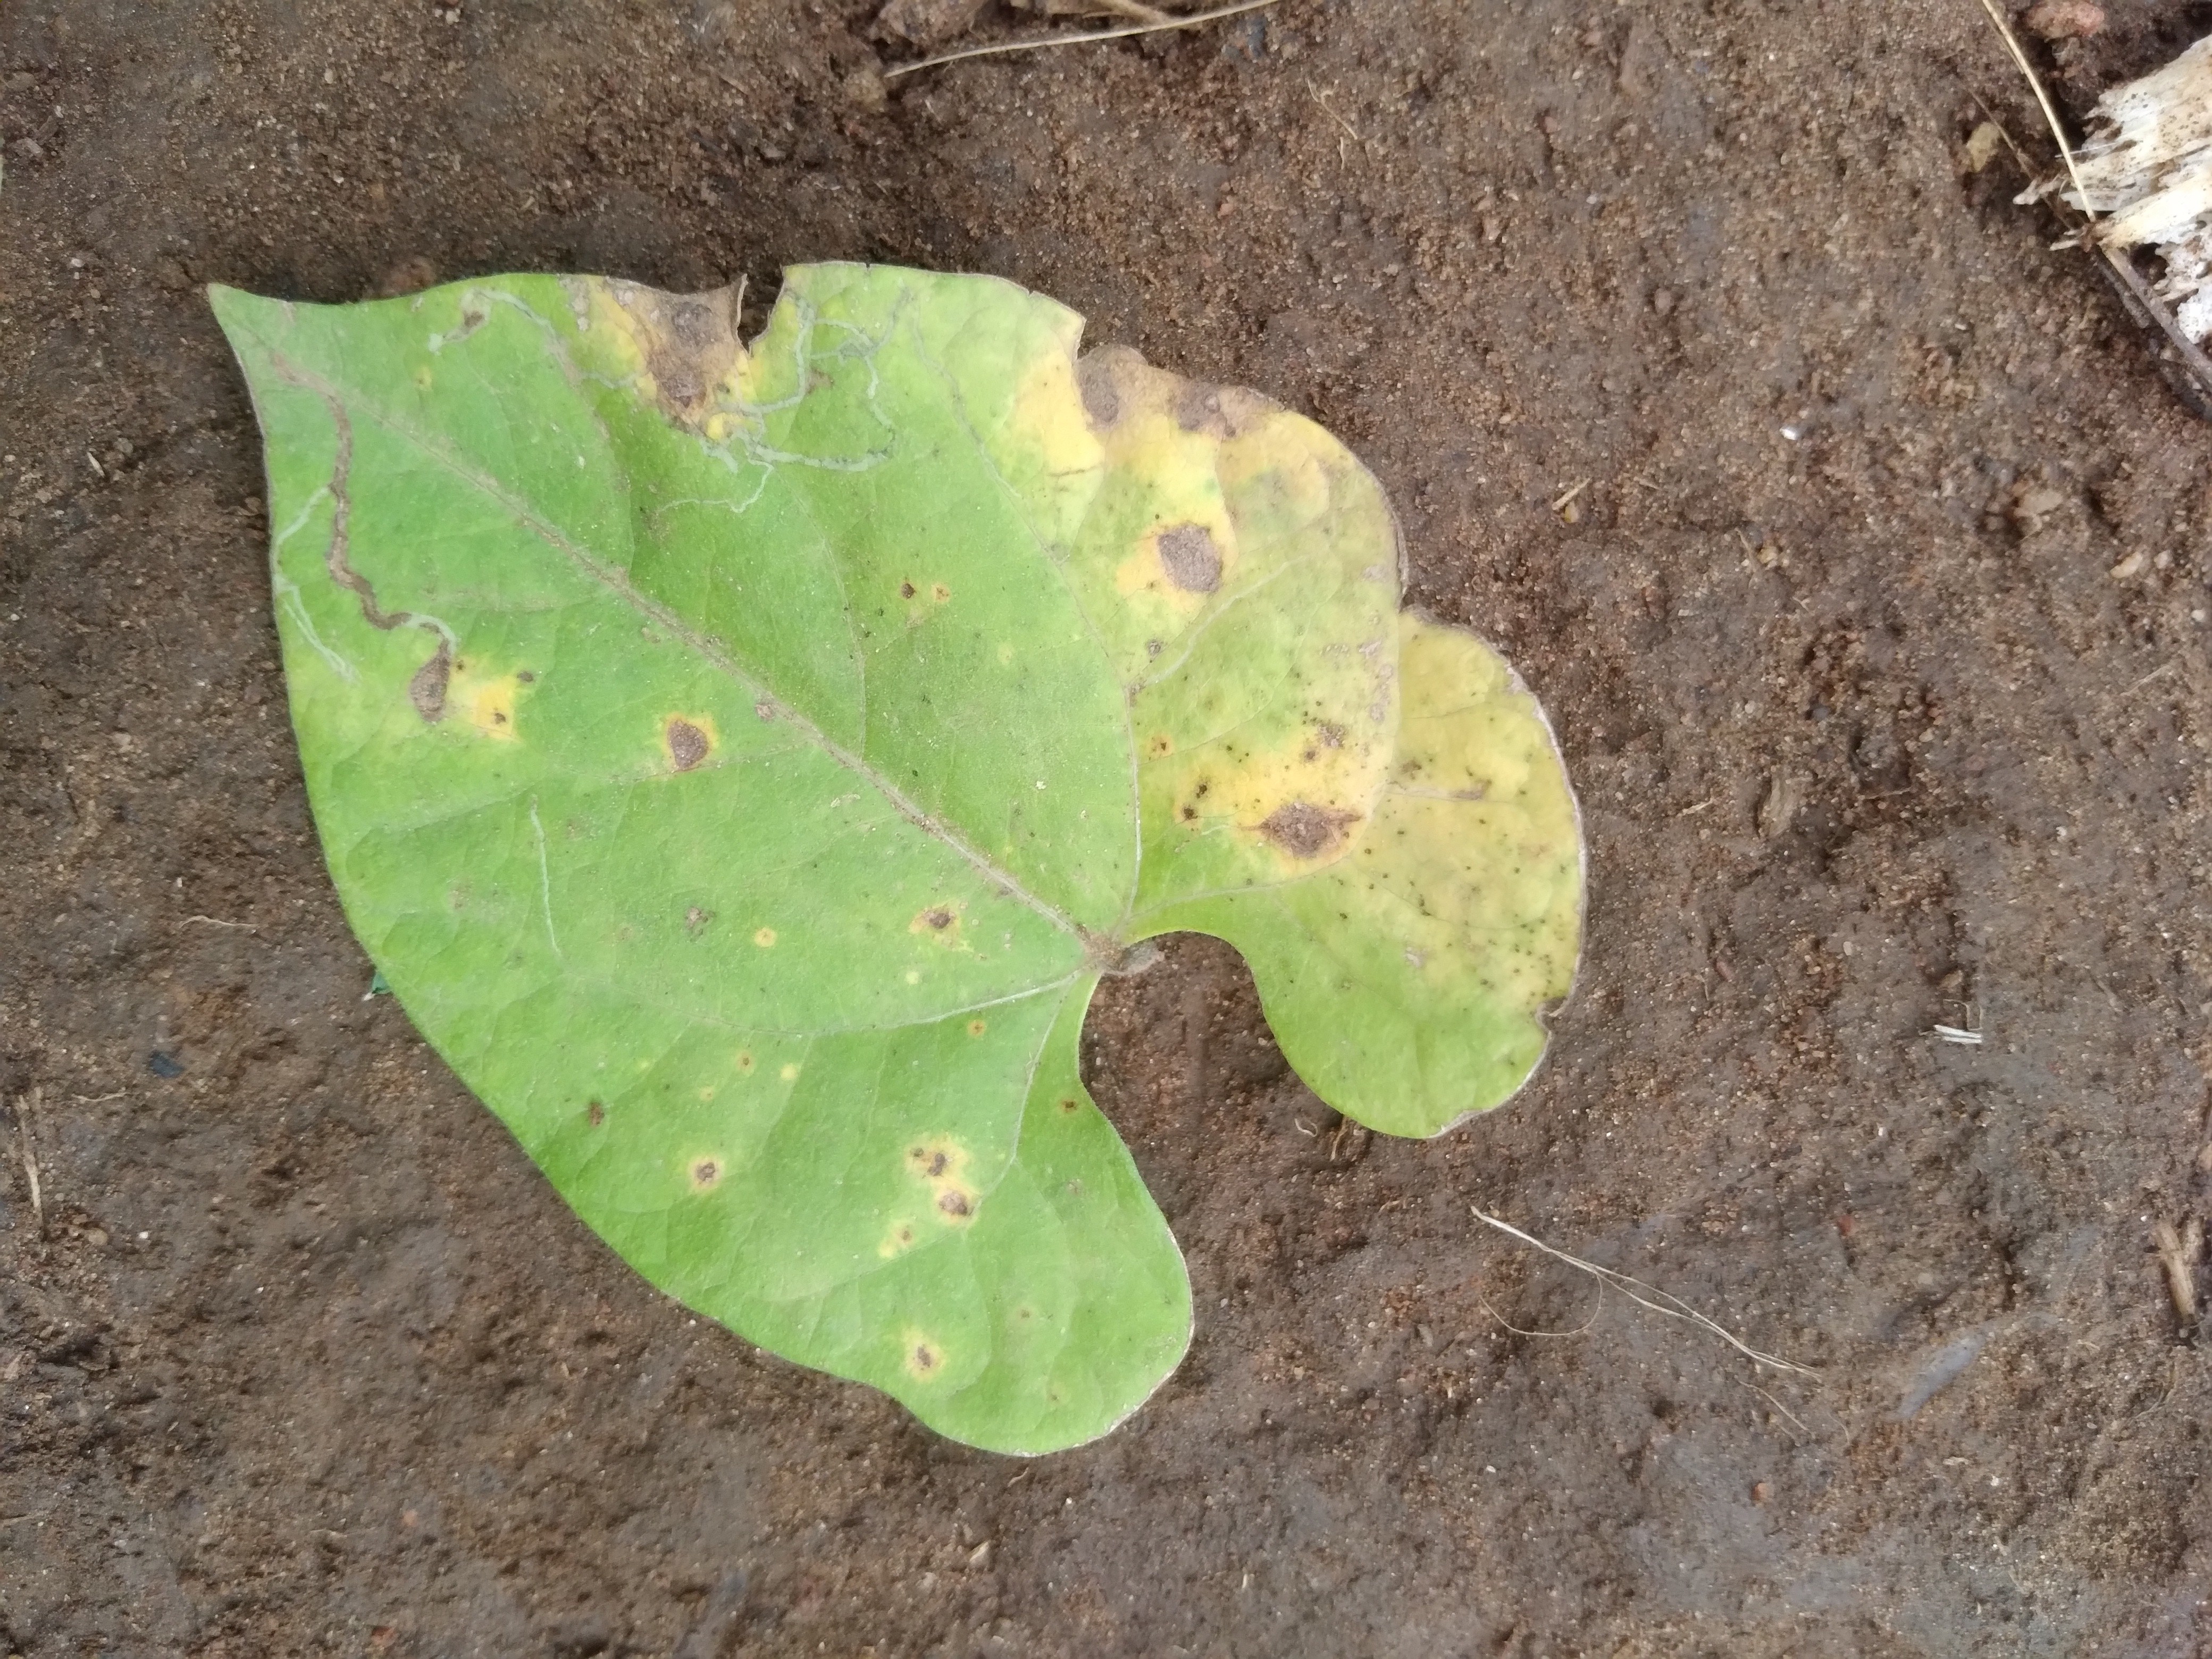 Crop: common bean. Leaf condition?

rust
